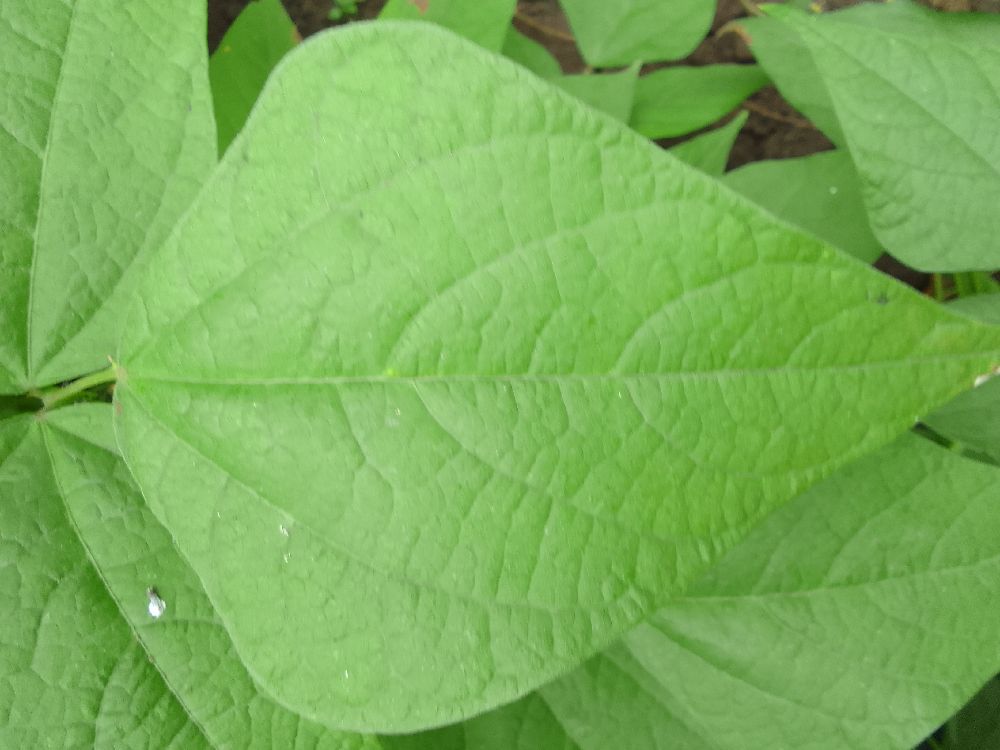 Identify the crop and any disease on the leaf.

common bean, healthy
